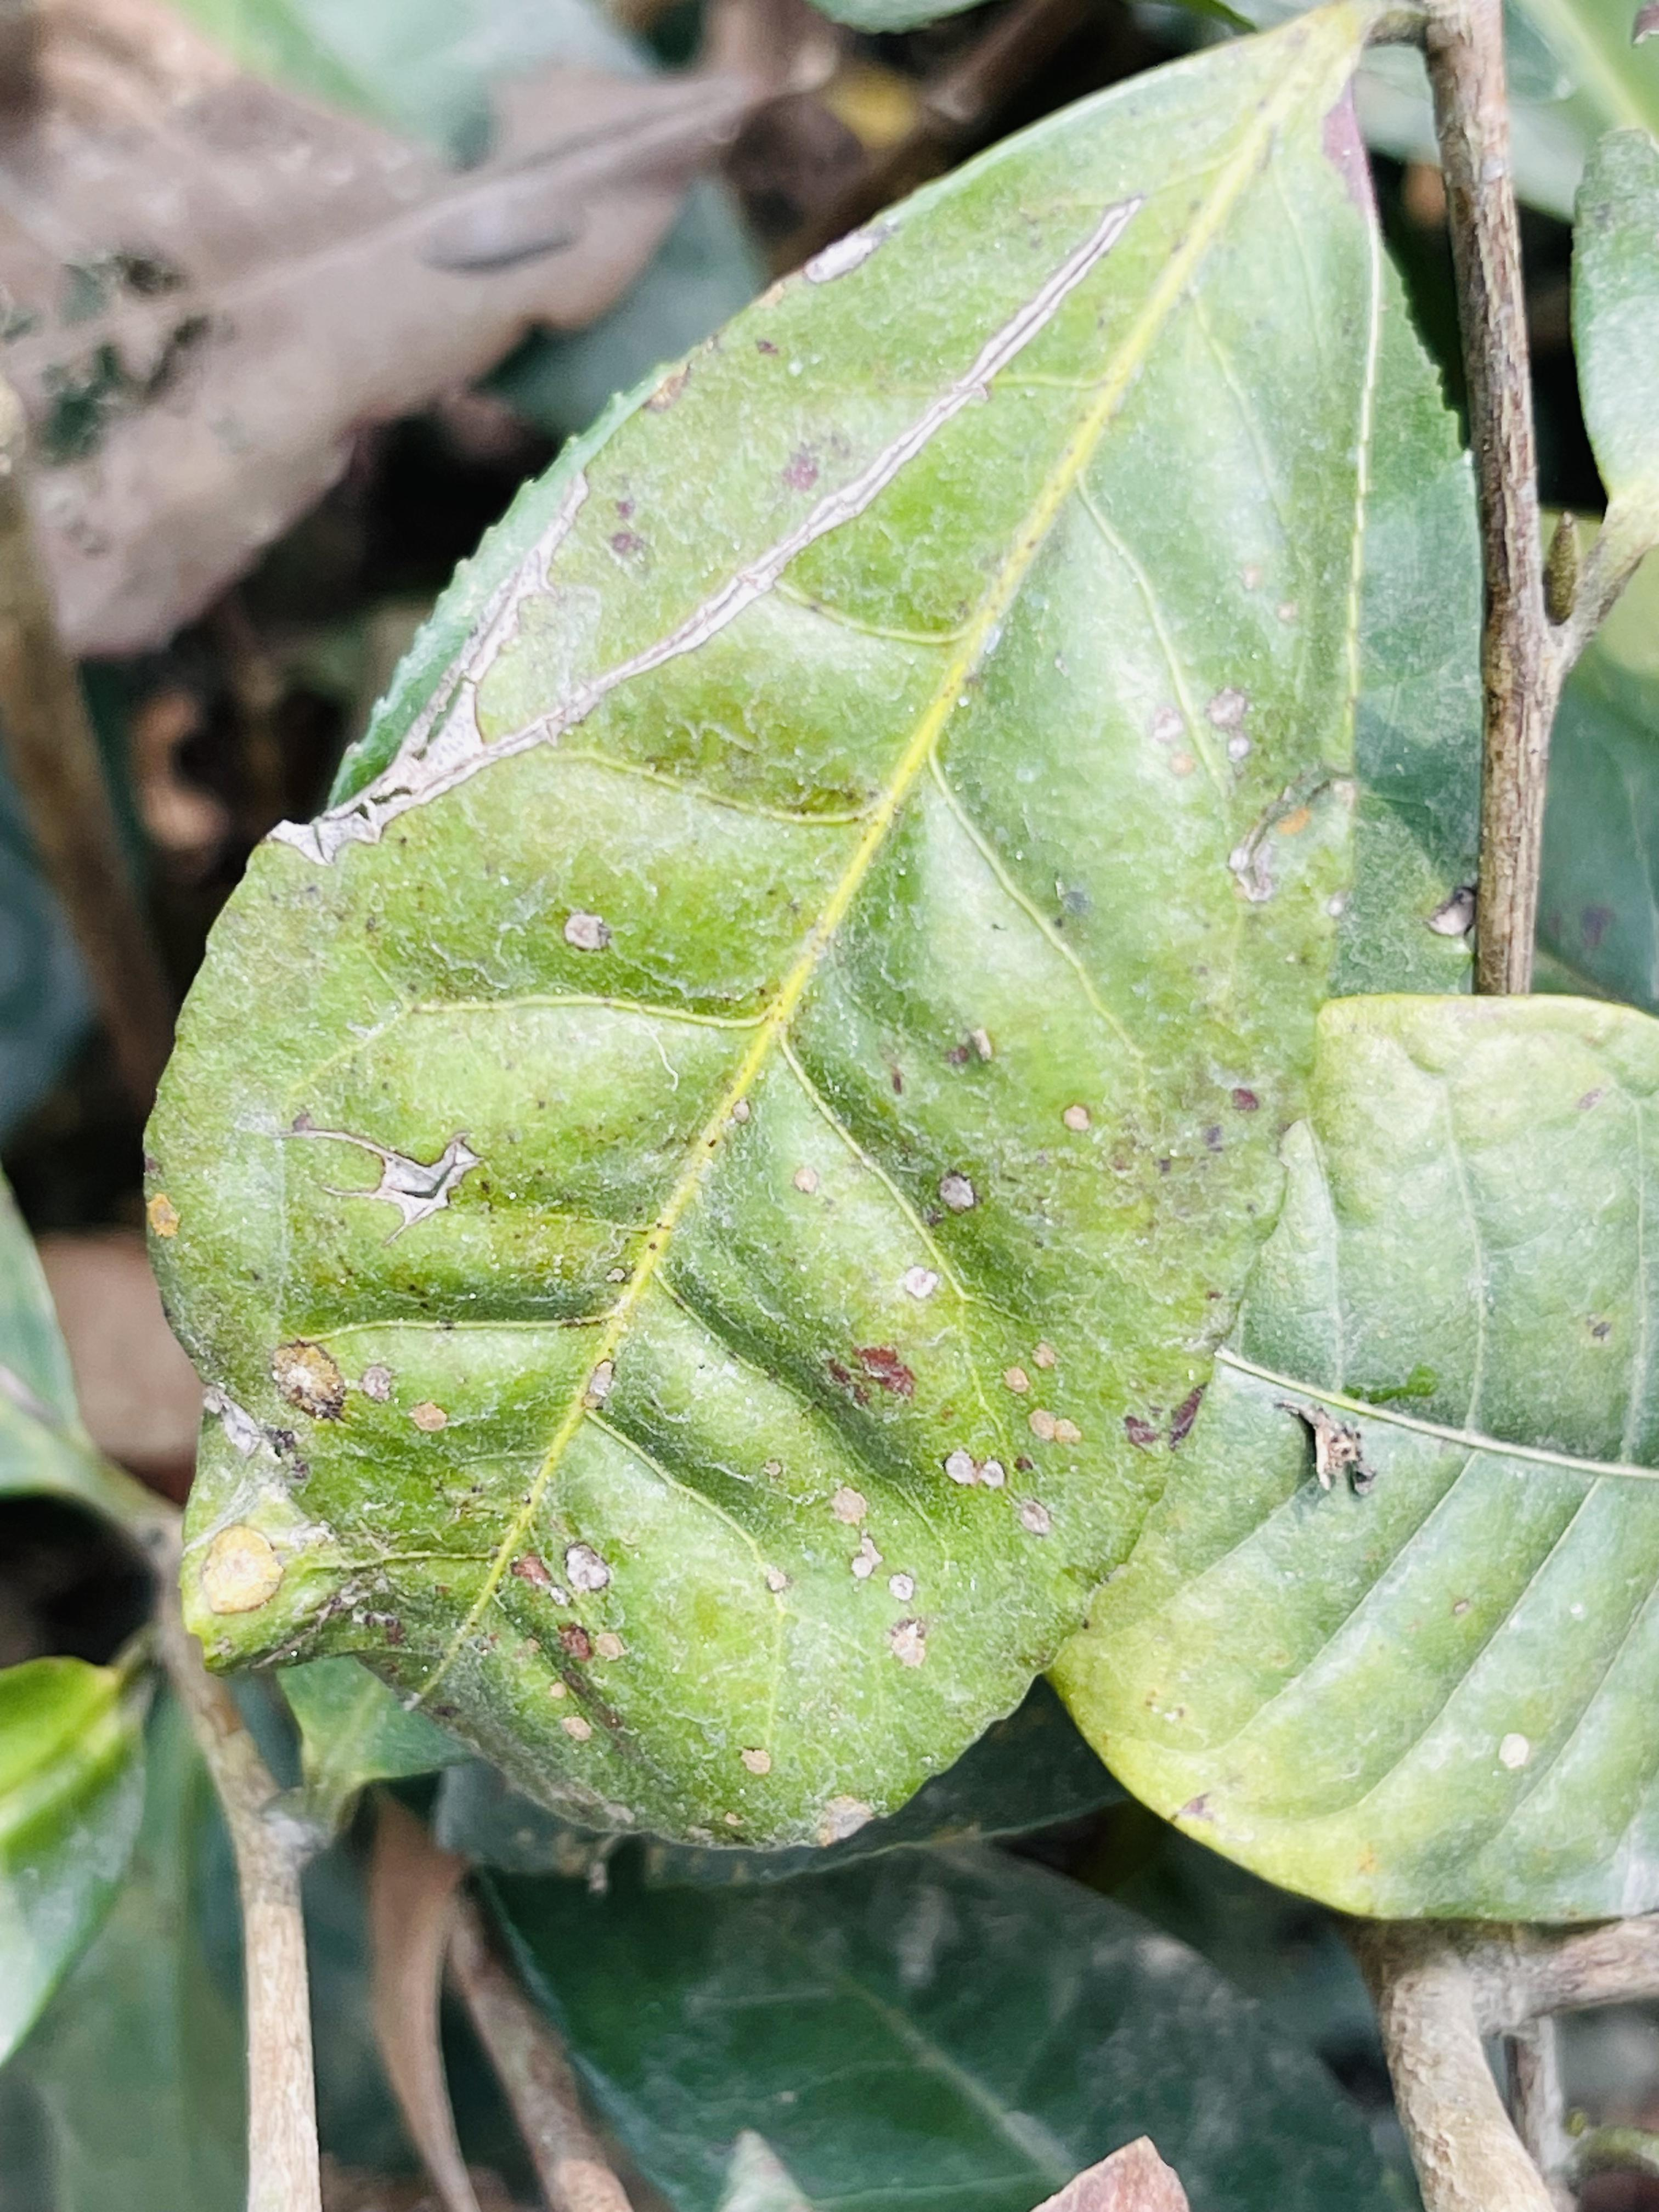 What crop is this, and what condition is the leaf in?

tea, red rust
